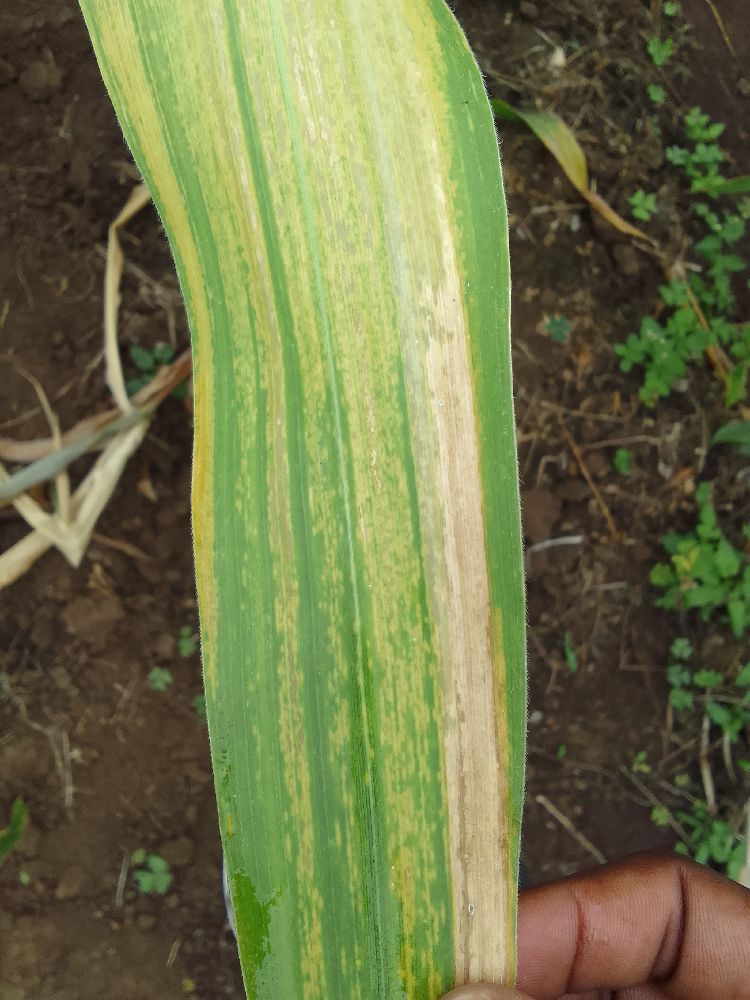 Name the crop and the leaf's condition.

maize, maize lethal necrosis
